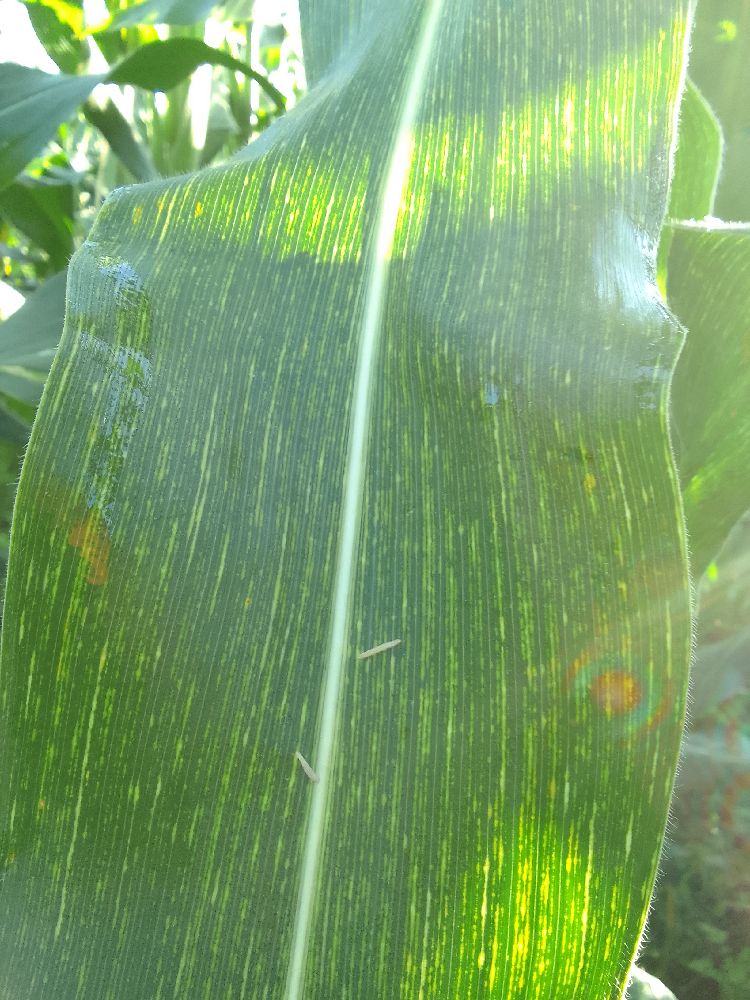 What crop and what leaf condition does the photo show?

maize, maize streak virus
